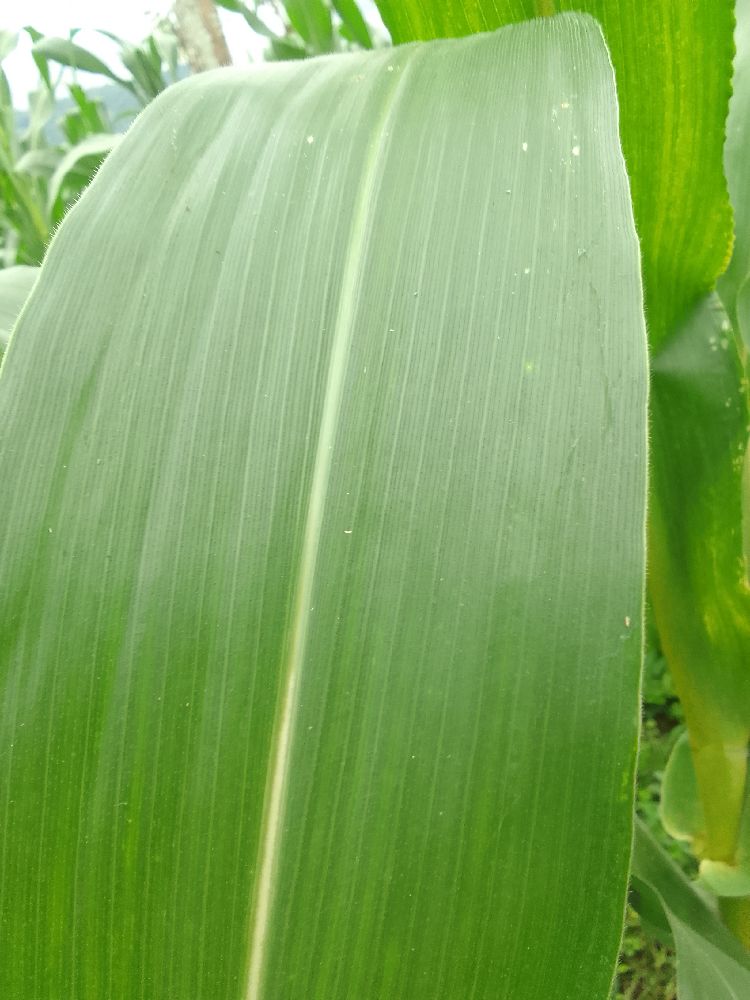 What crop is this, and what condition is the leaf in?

maize, healthy
